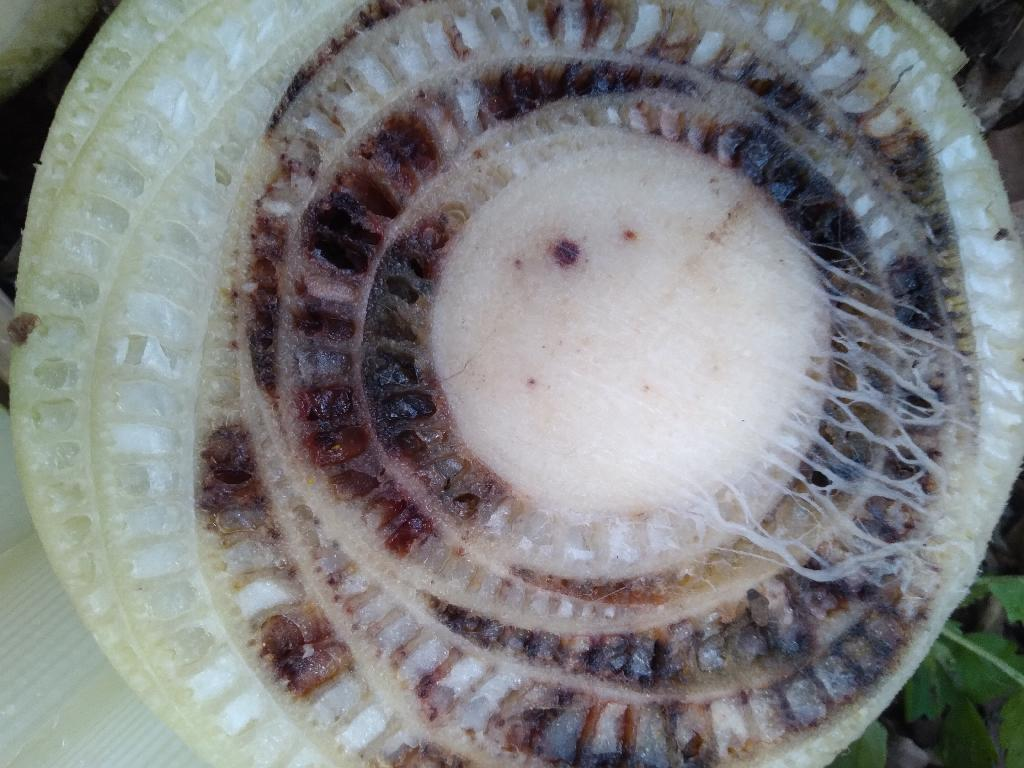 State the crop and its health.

banana, fusarium wilt race 1
